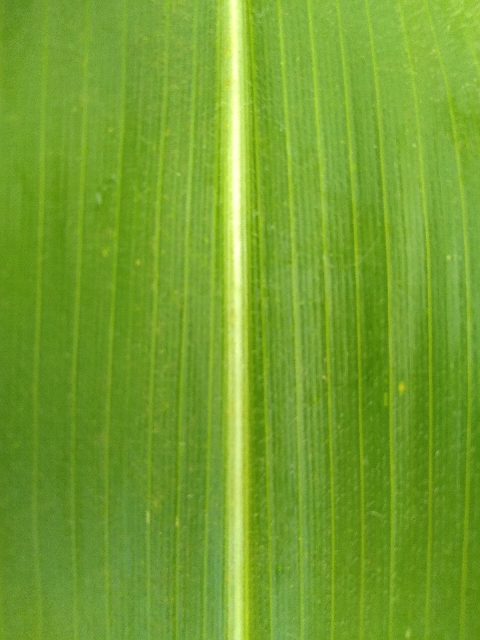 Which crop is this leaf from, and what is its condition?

maize, healthy
